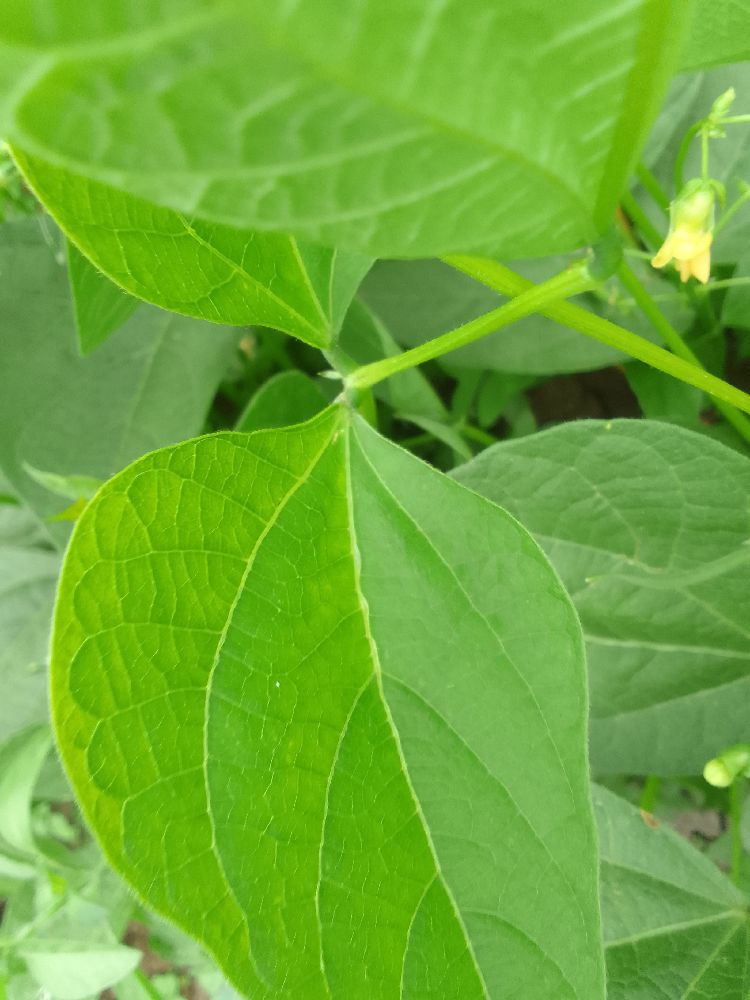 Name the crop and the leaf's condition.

common bean, healthy
